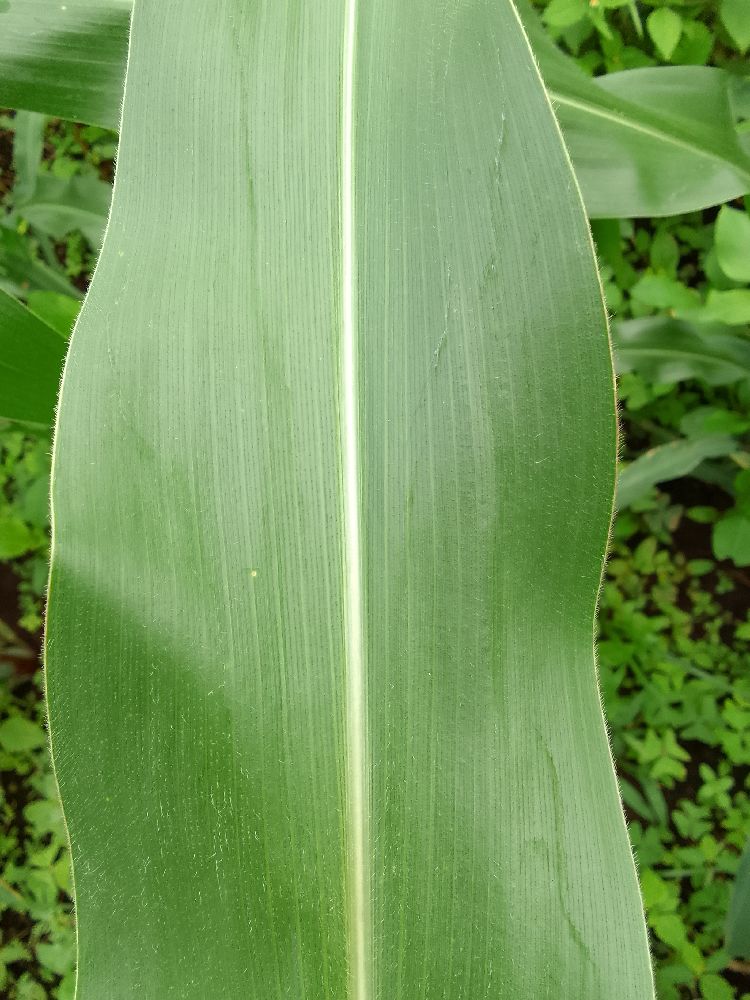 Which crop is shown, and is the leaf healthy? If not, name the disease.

maize, healthy
